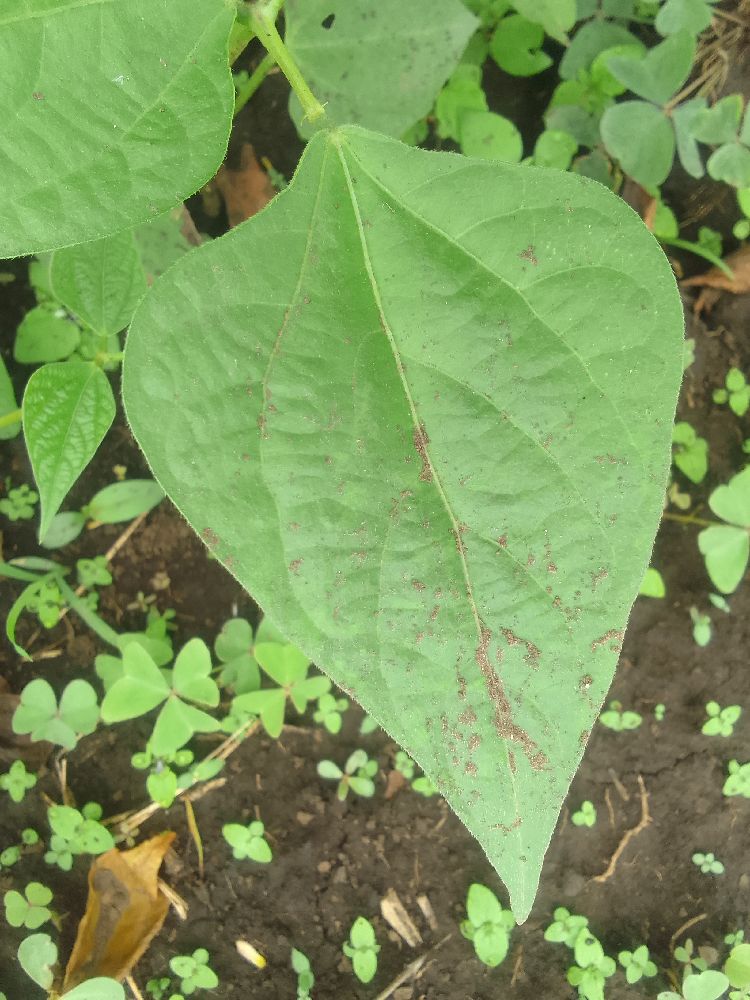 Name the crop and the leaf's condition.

common bean, healthy
